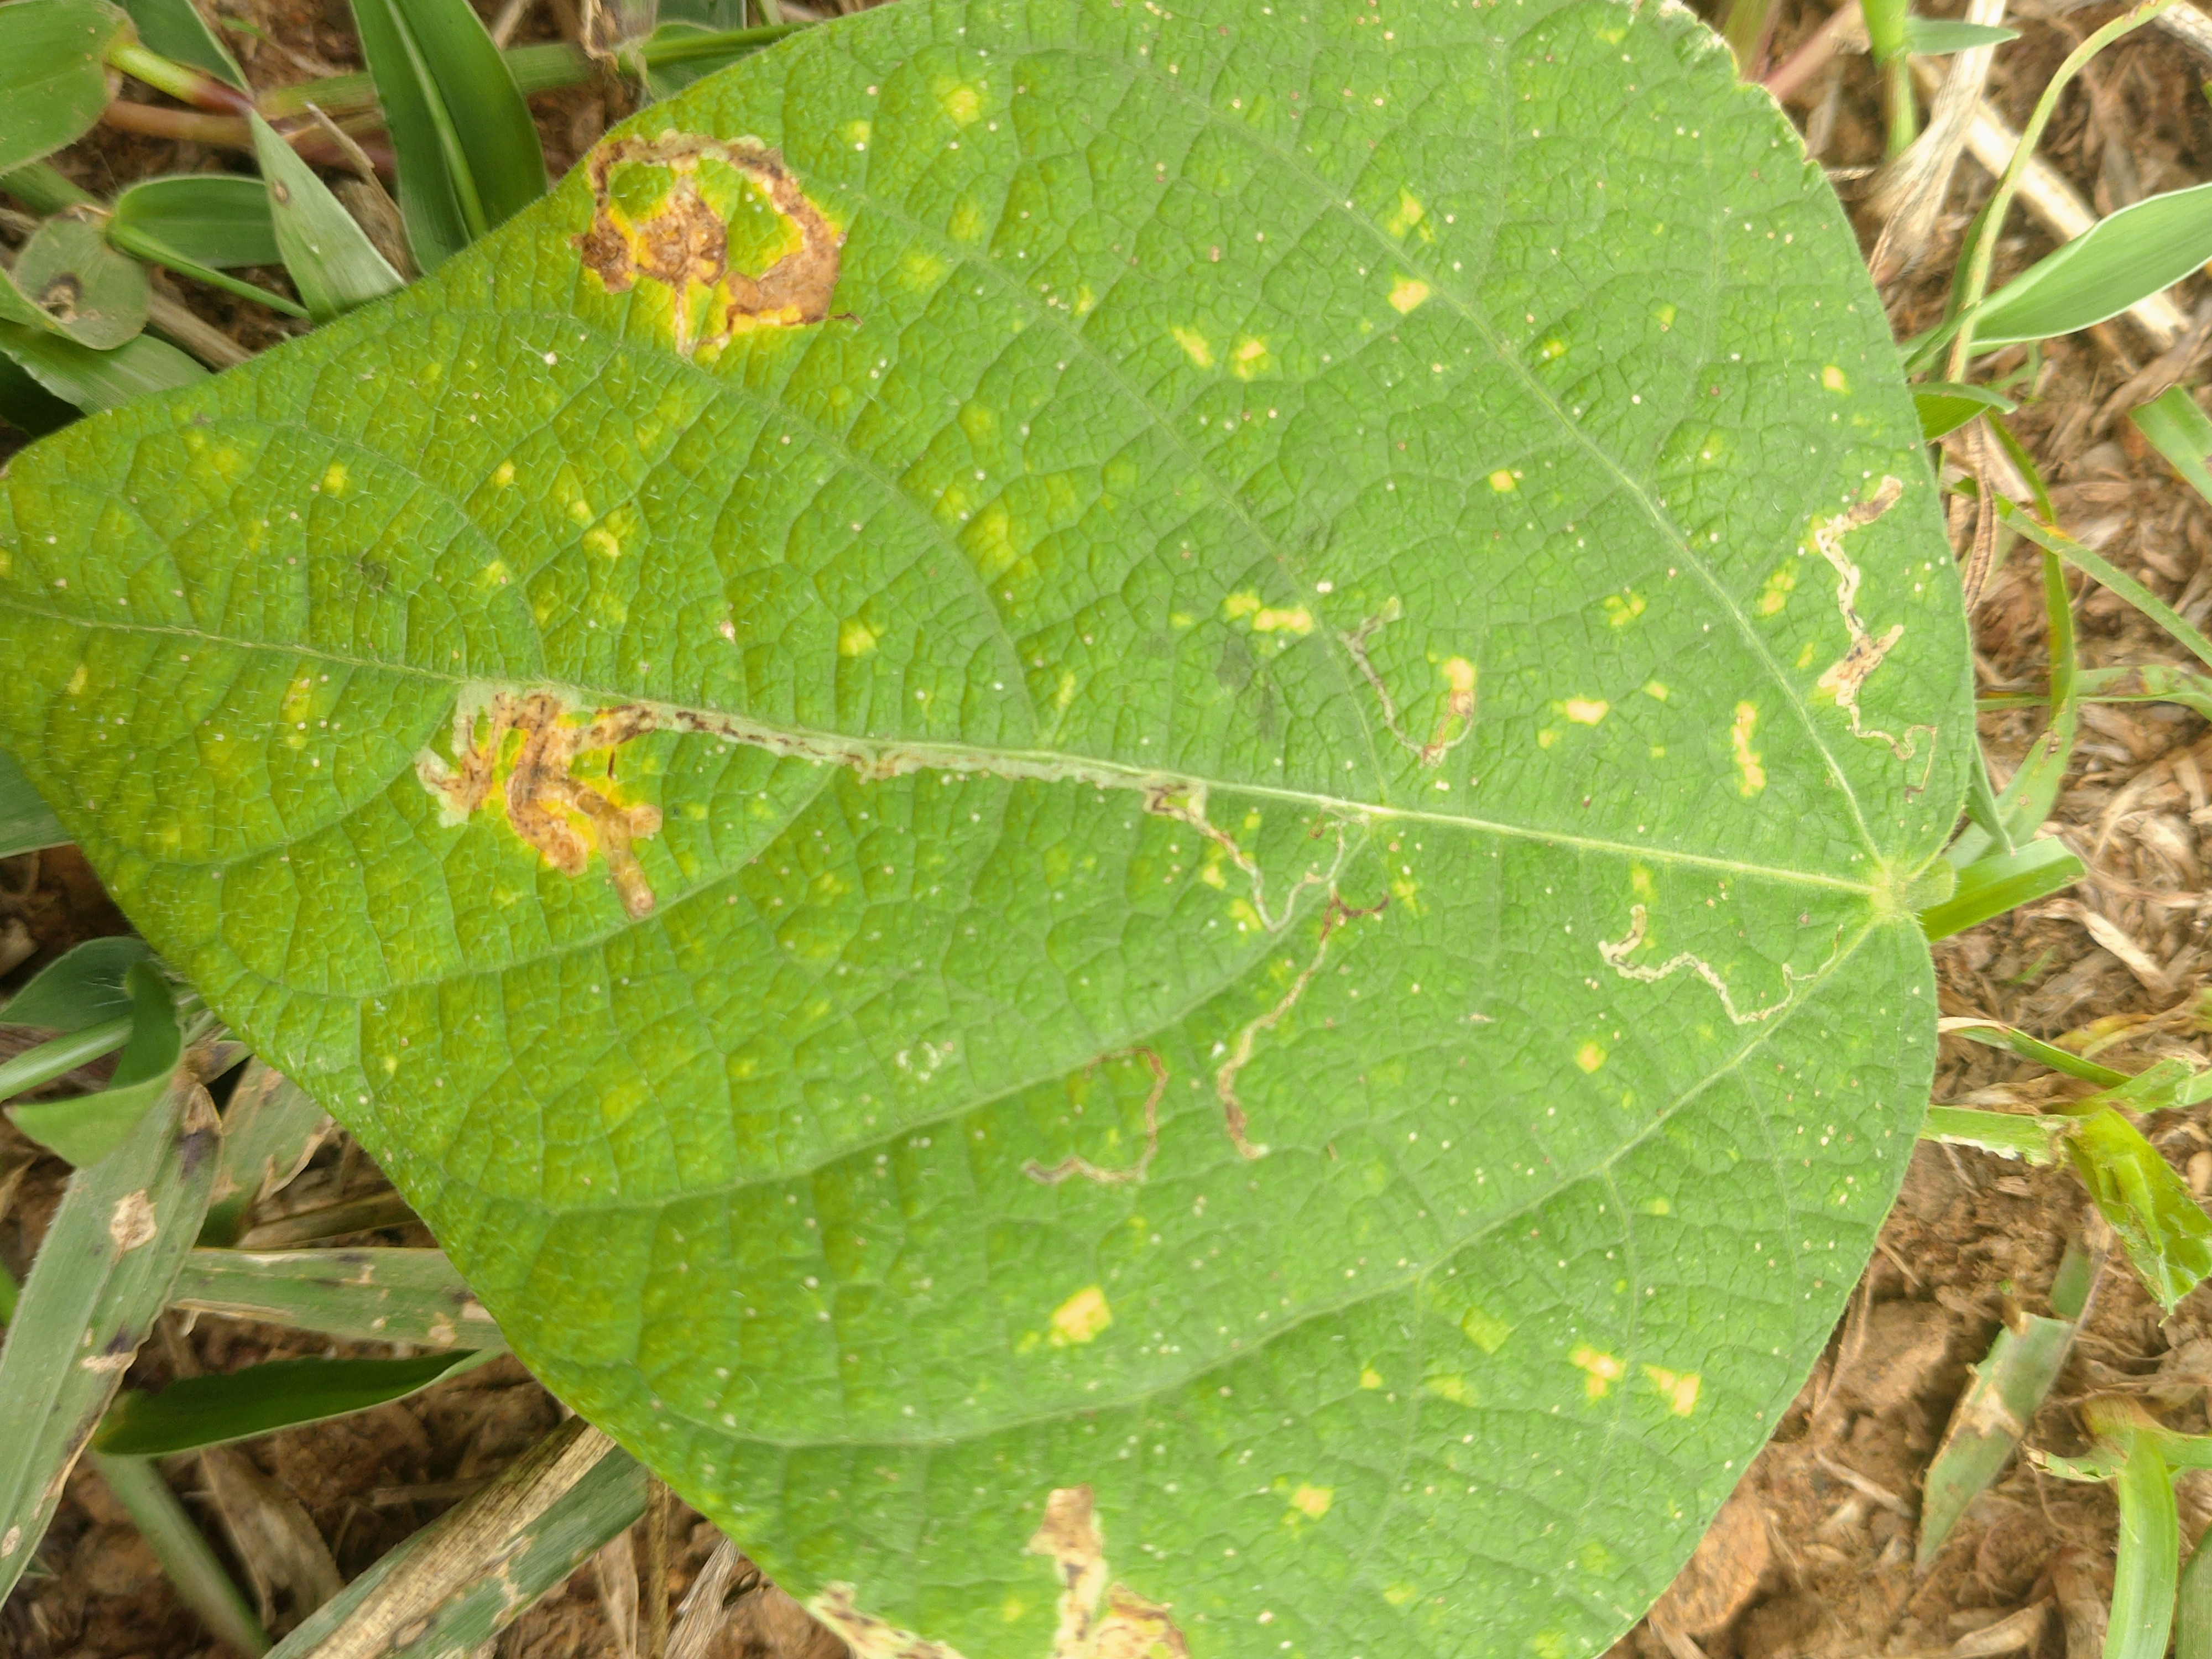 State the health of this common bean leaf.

rust
